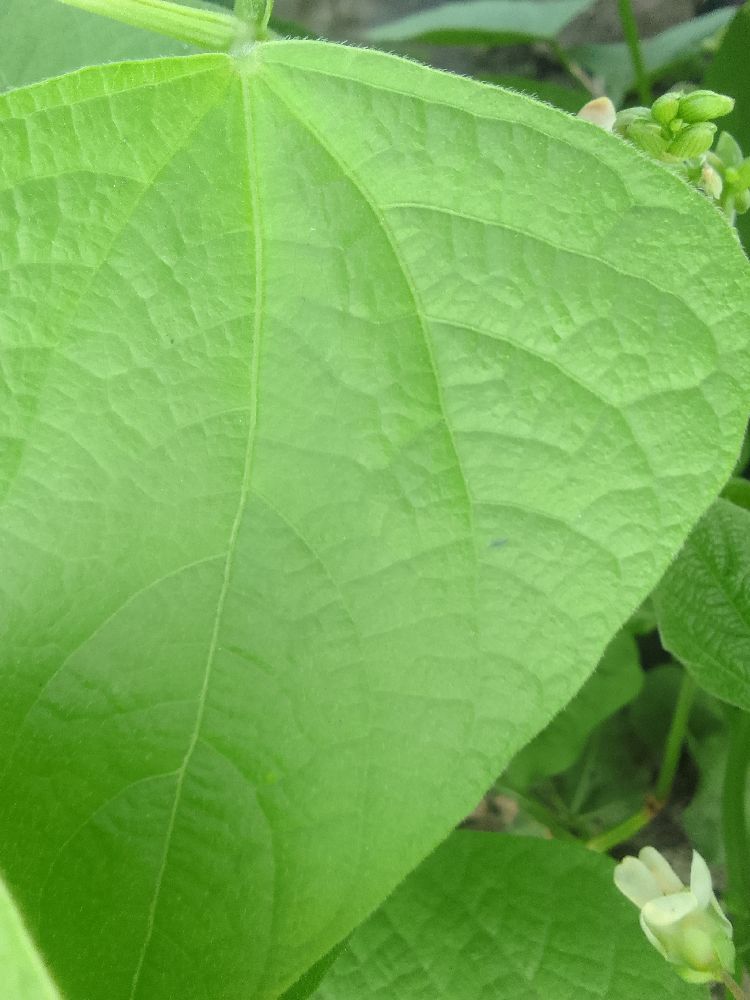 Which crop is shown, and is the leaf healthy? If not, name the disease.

common bean, healthy
